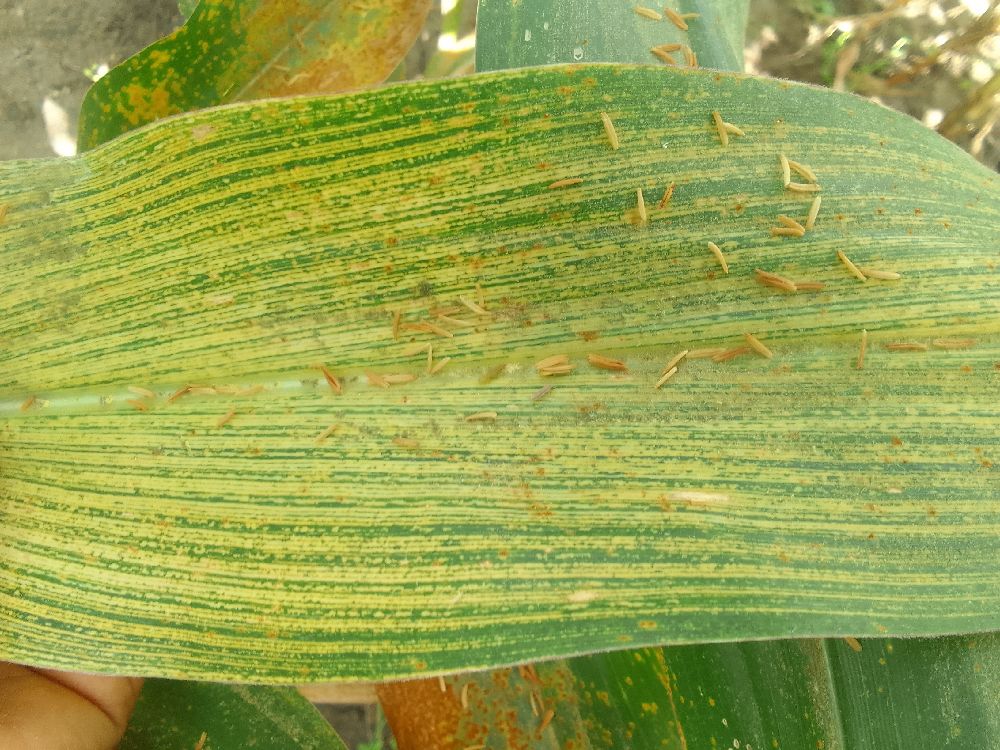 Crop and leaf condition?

maize, maize streak virus
